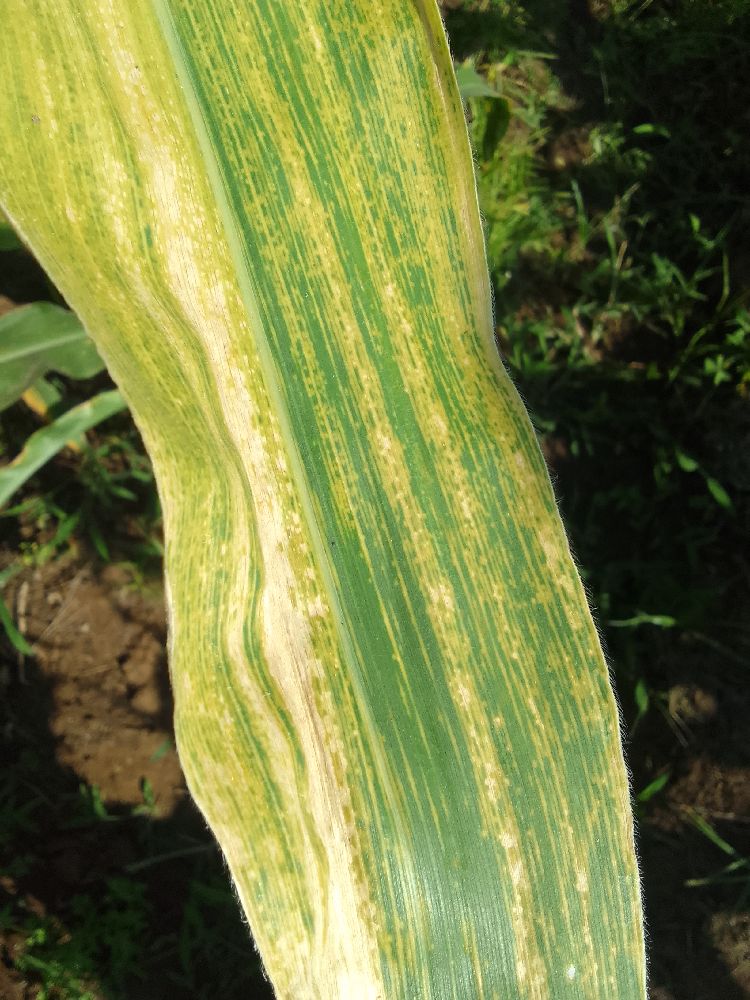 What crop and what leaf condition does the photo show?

maize, maize lethal necrosis
